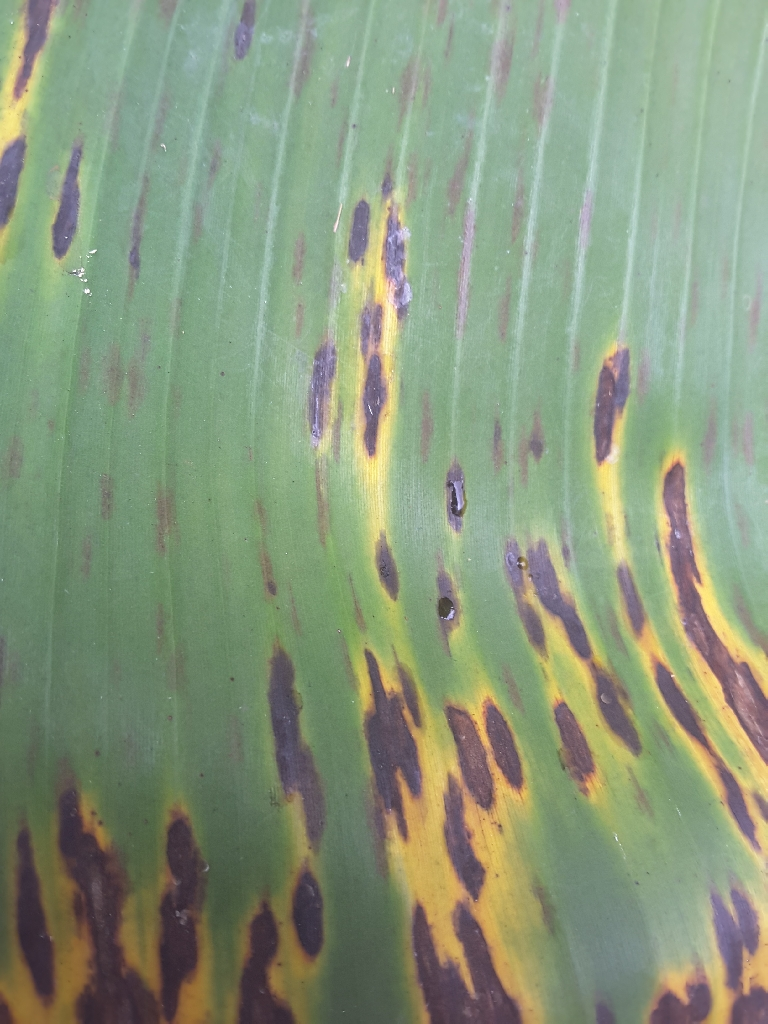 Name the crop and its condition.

banana, black sigatoka
